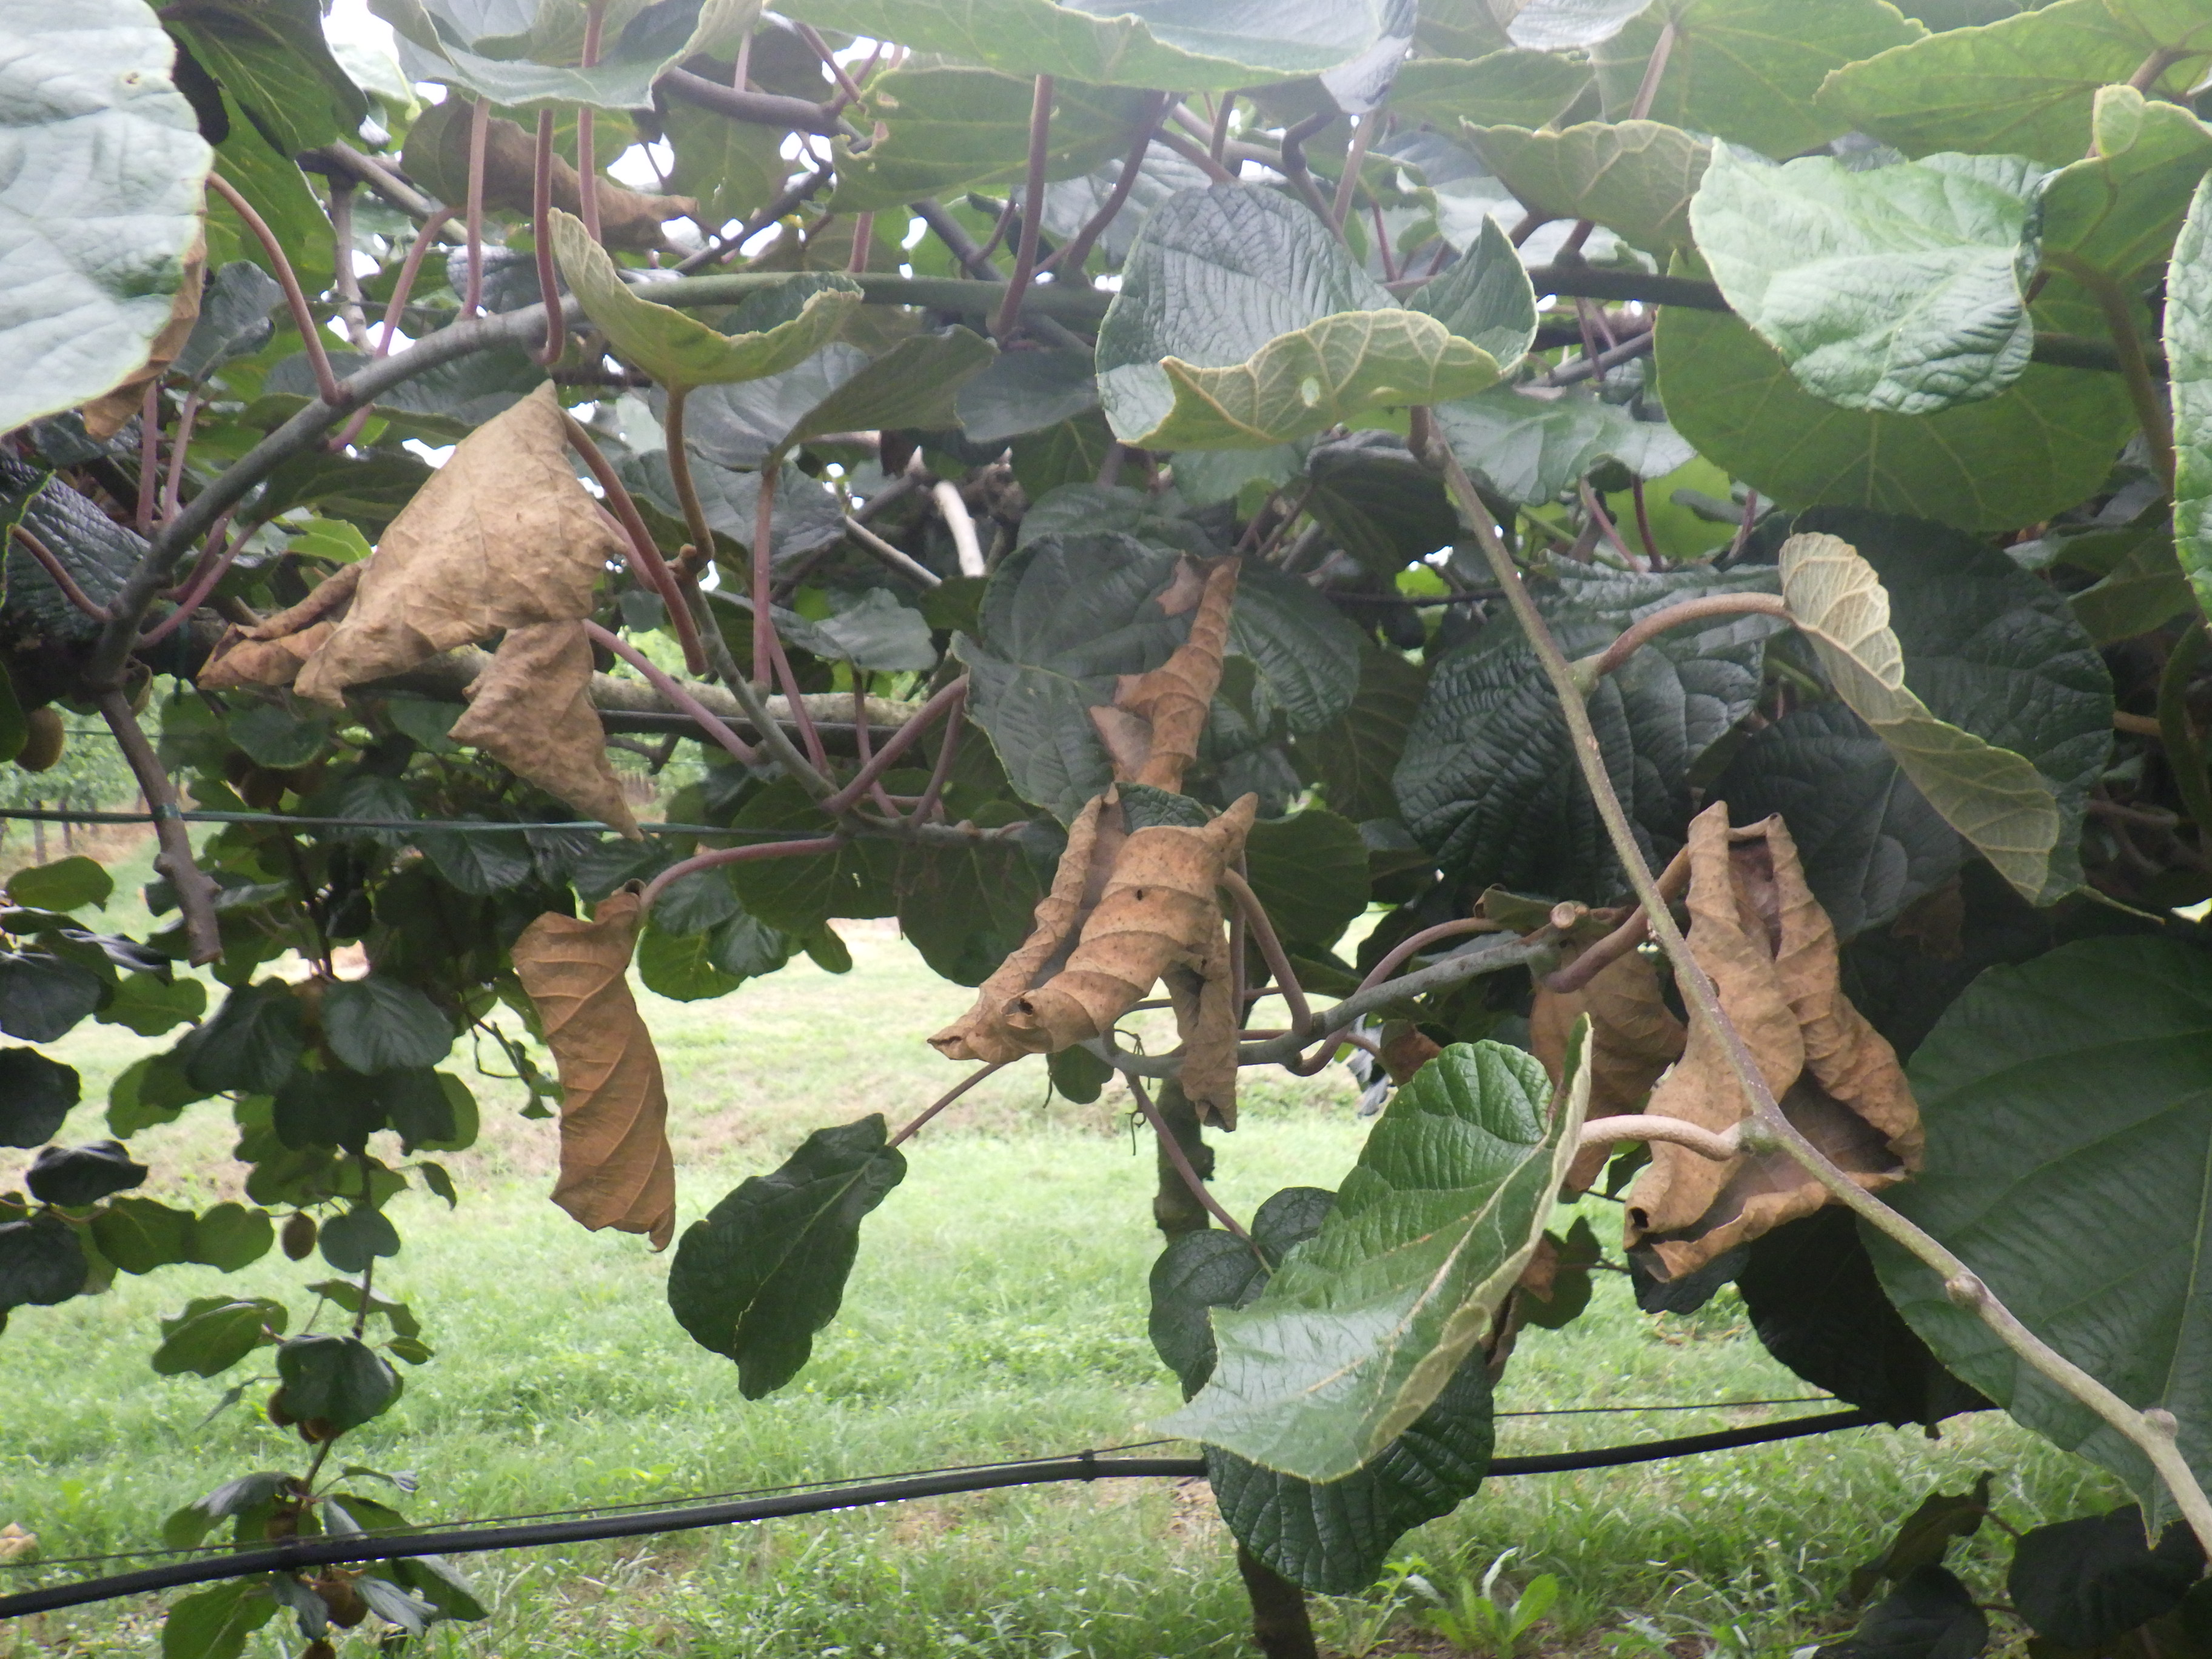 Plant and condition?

kiwi, chemical damage, heat damage, phytophagous
